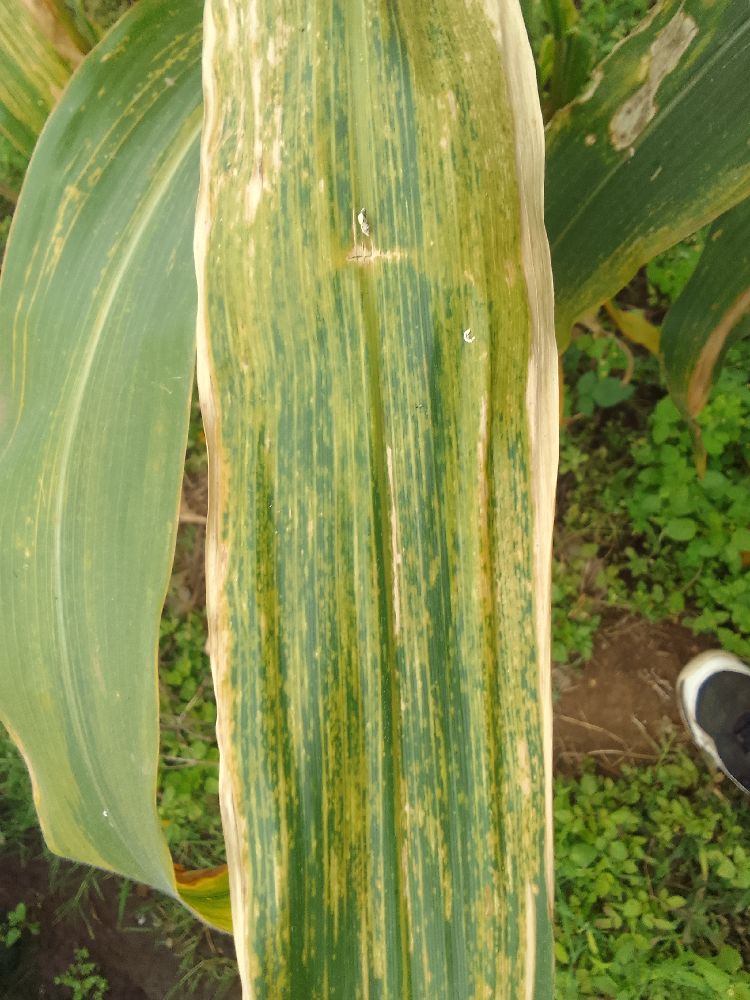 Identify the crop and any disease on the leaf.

maize, maize lethal necrosis
